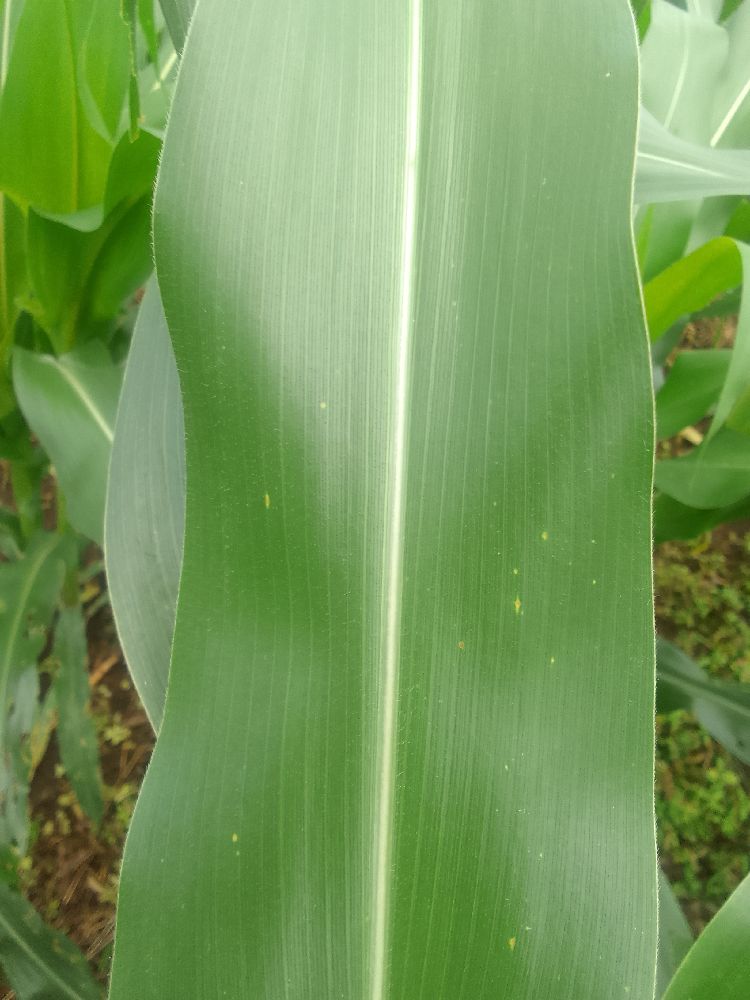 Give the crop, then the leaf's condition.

maize, healthy
